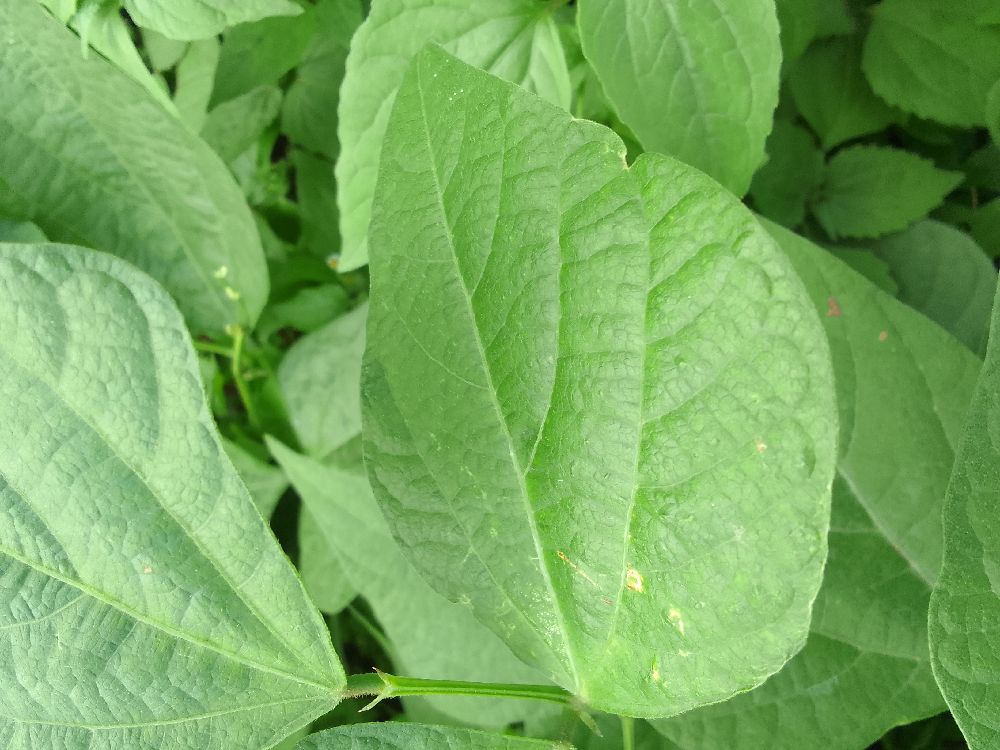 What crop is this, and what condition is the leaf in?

common bean, healthy
